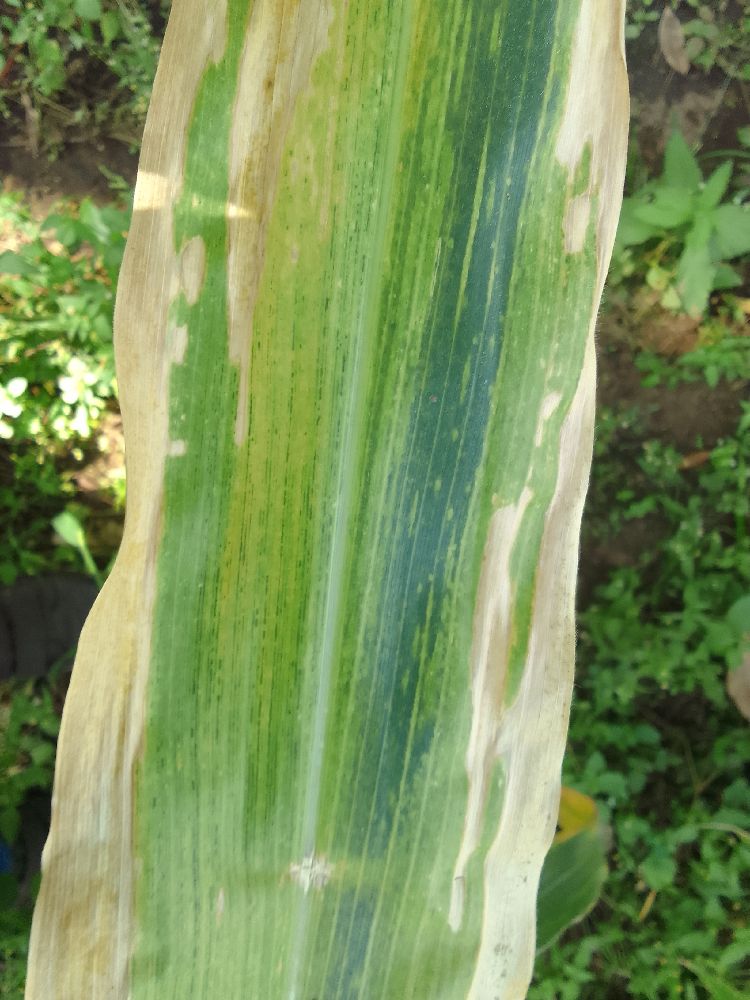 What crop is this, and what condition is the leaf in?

maize, maize lethal necrosis
